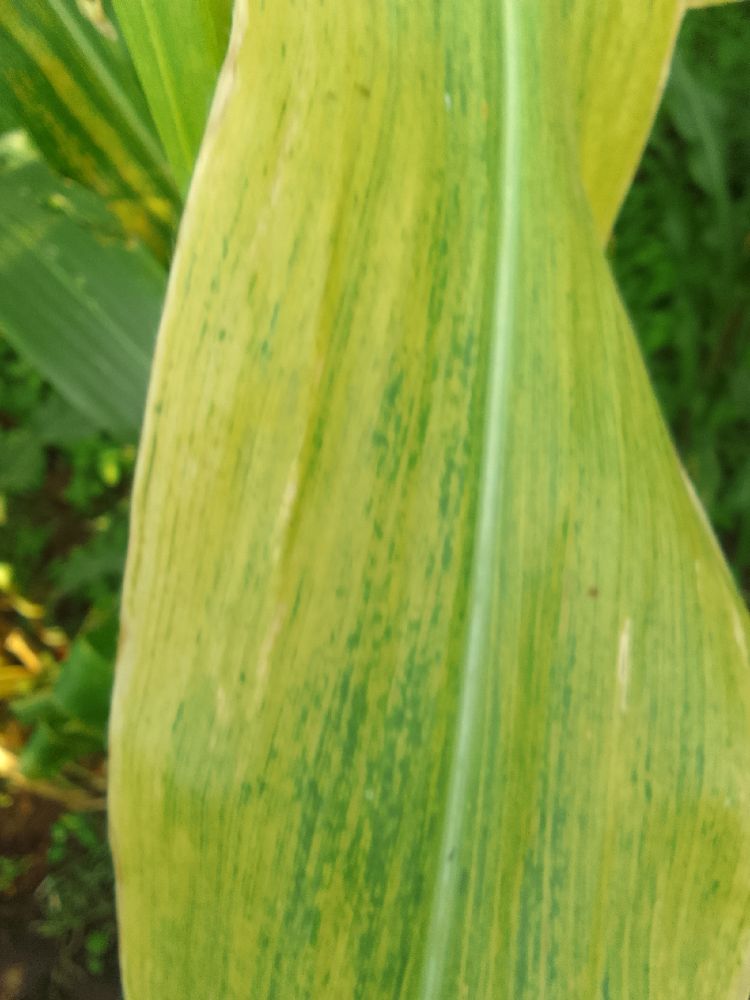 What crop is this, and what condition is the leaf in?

maize, maize lethal necrosis
